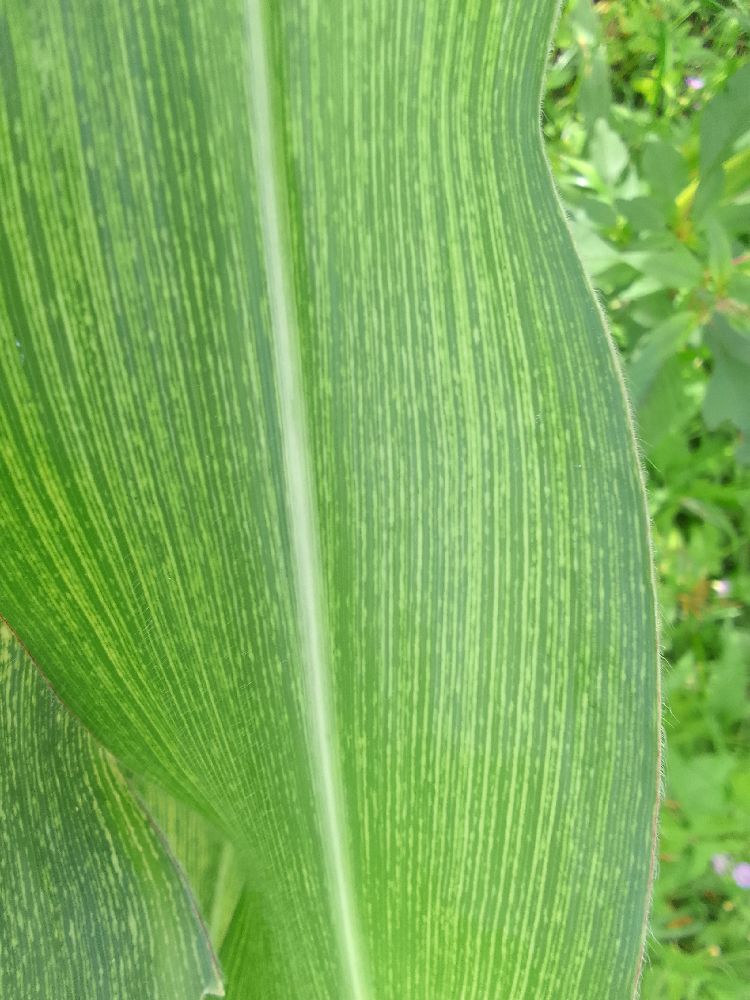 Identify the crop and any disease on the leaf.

maize, maize streak virus
